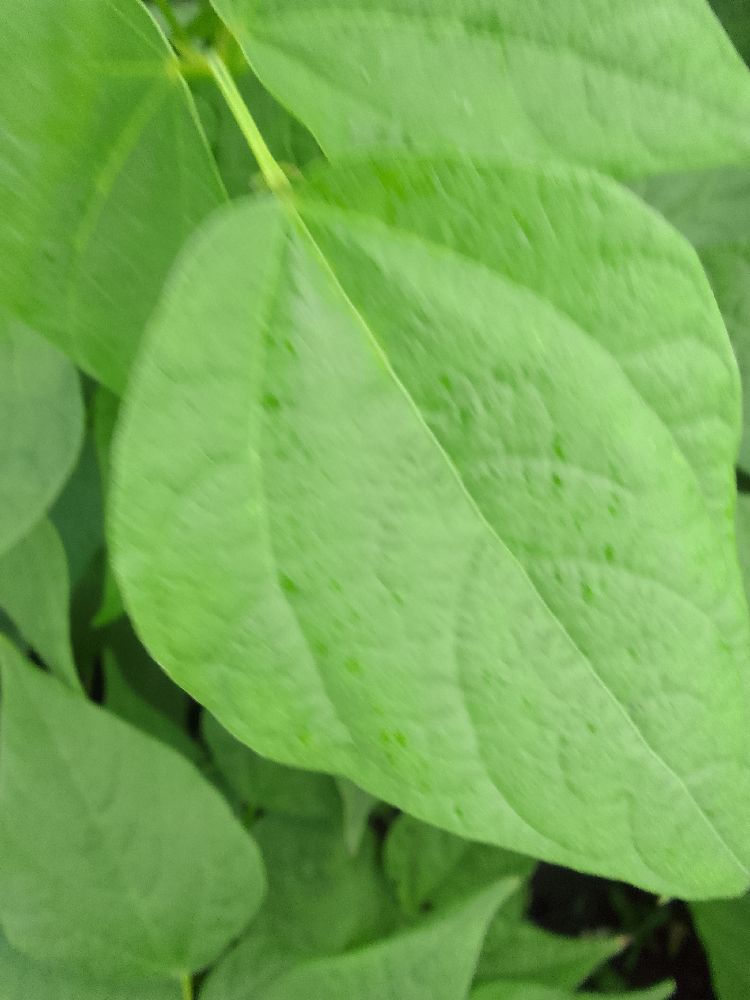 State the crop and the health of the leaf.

common bean, healthy
